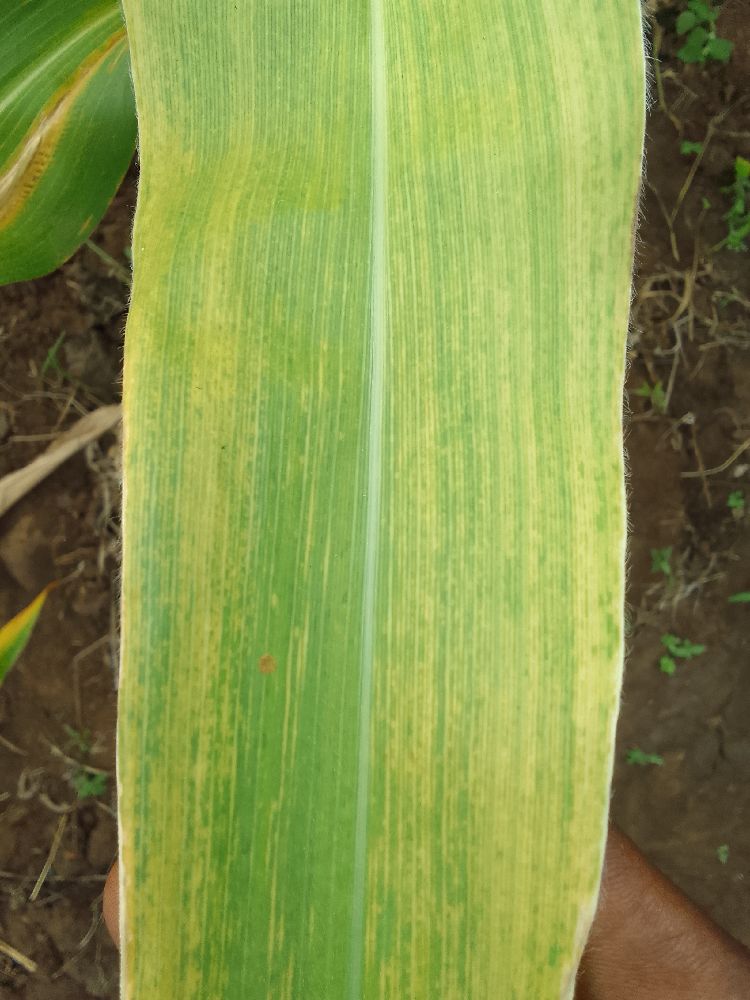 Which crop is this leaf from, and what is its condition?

maize, maize lethal necrosis
